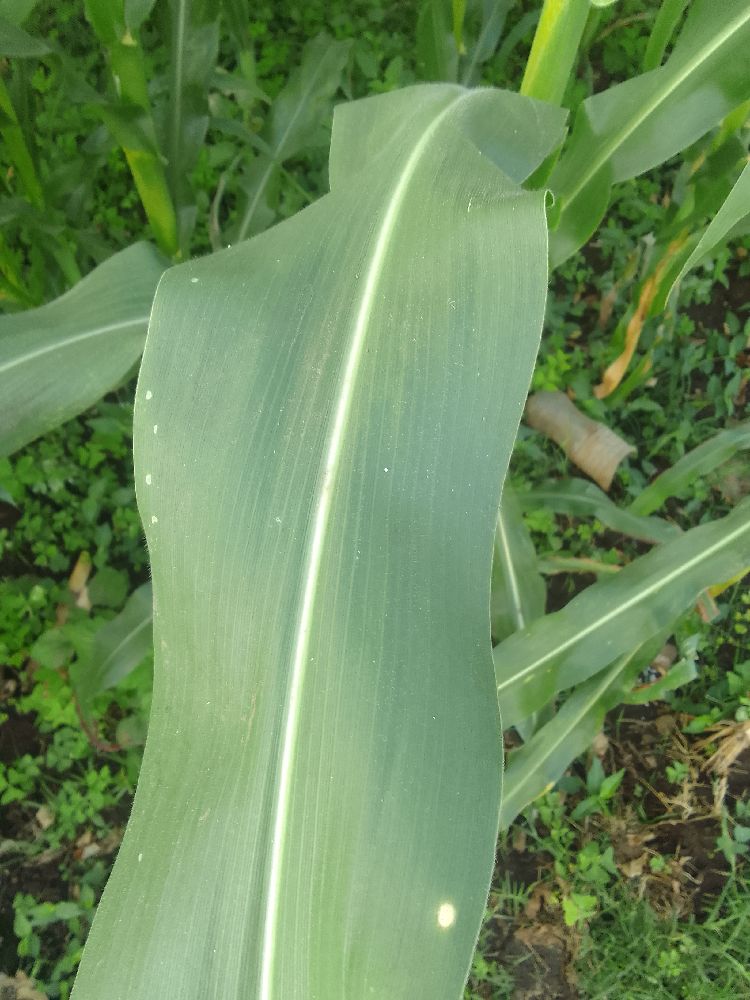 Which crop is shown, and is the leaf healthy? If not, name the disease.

maize, healthy
